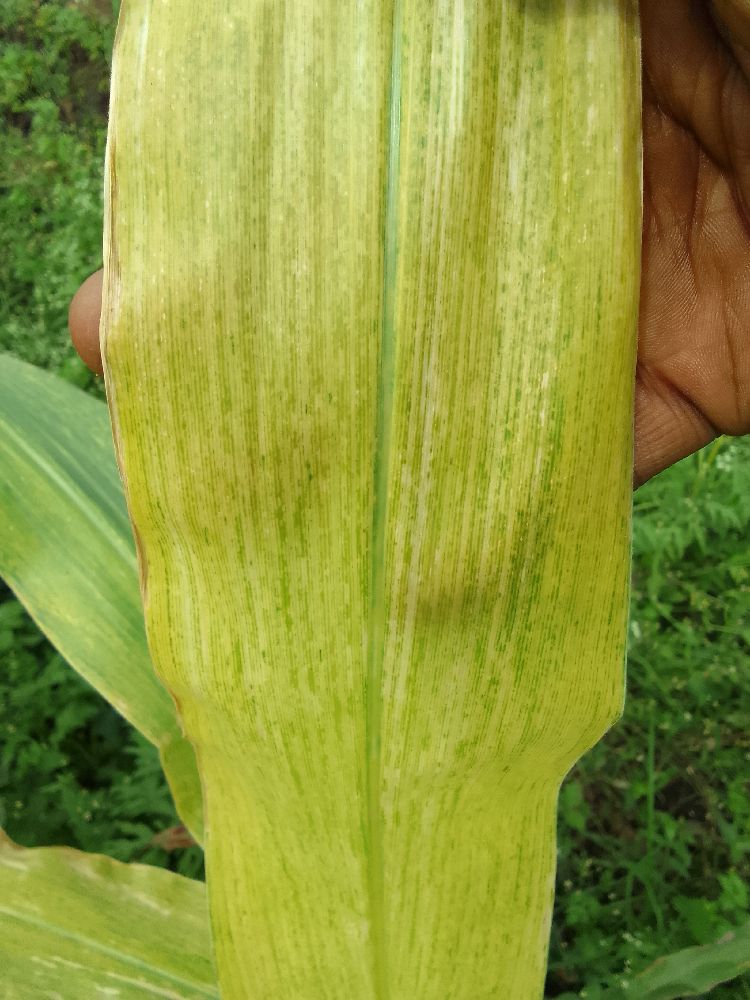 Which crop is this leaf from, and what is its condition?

maize, maize lethal necrosis
